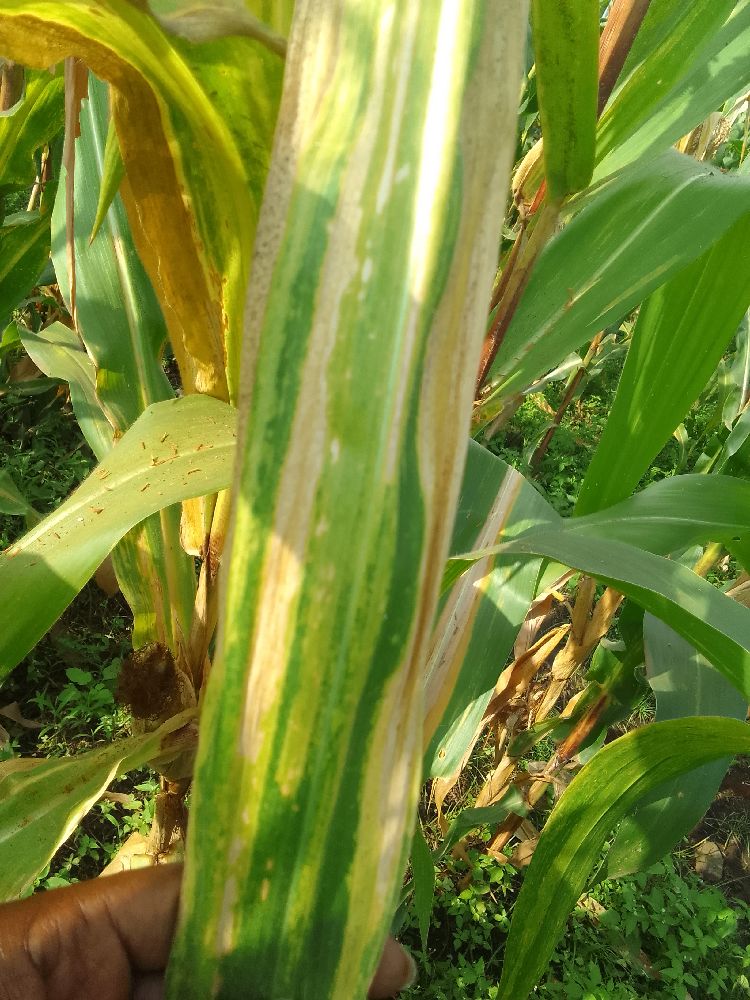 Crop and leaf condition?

maize, maize lethal necrosis
